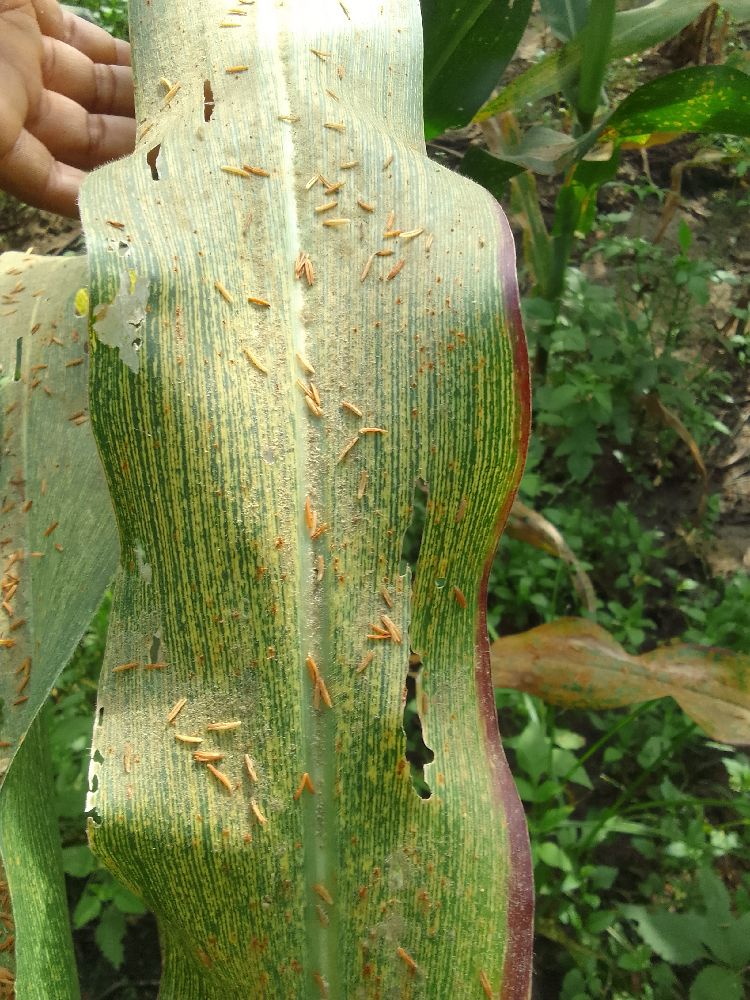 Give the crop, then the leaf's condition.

maize, maize streak virus
